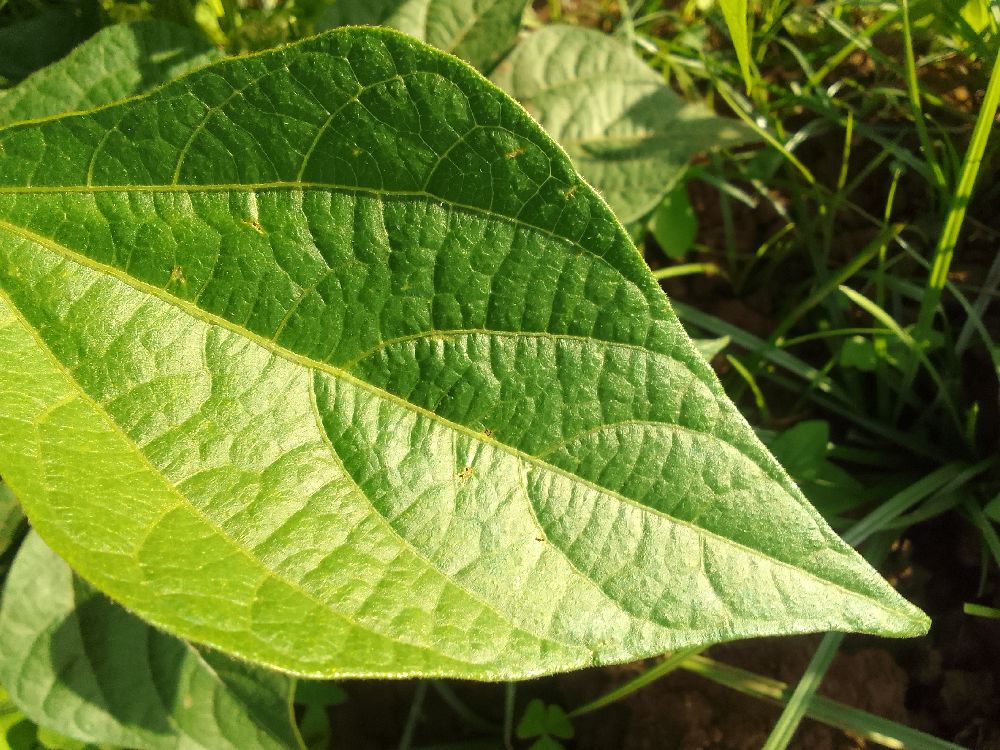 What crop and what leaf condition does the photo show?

common bean, healthy
